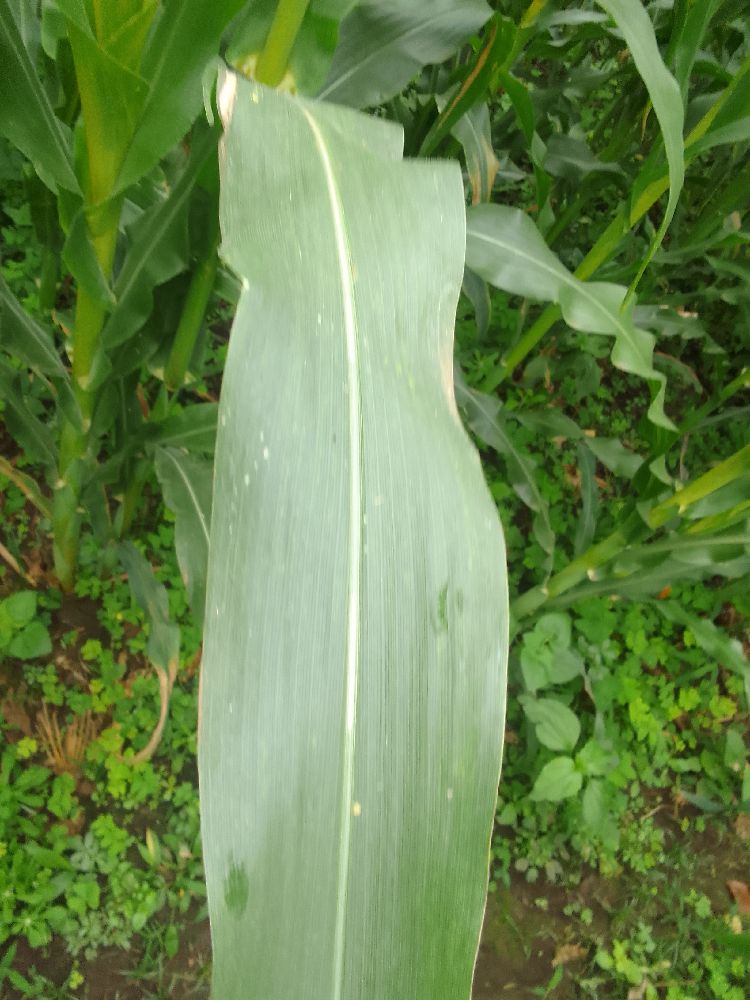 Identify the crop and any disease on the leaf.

maize, healthy
